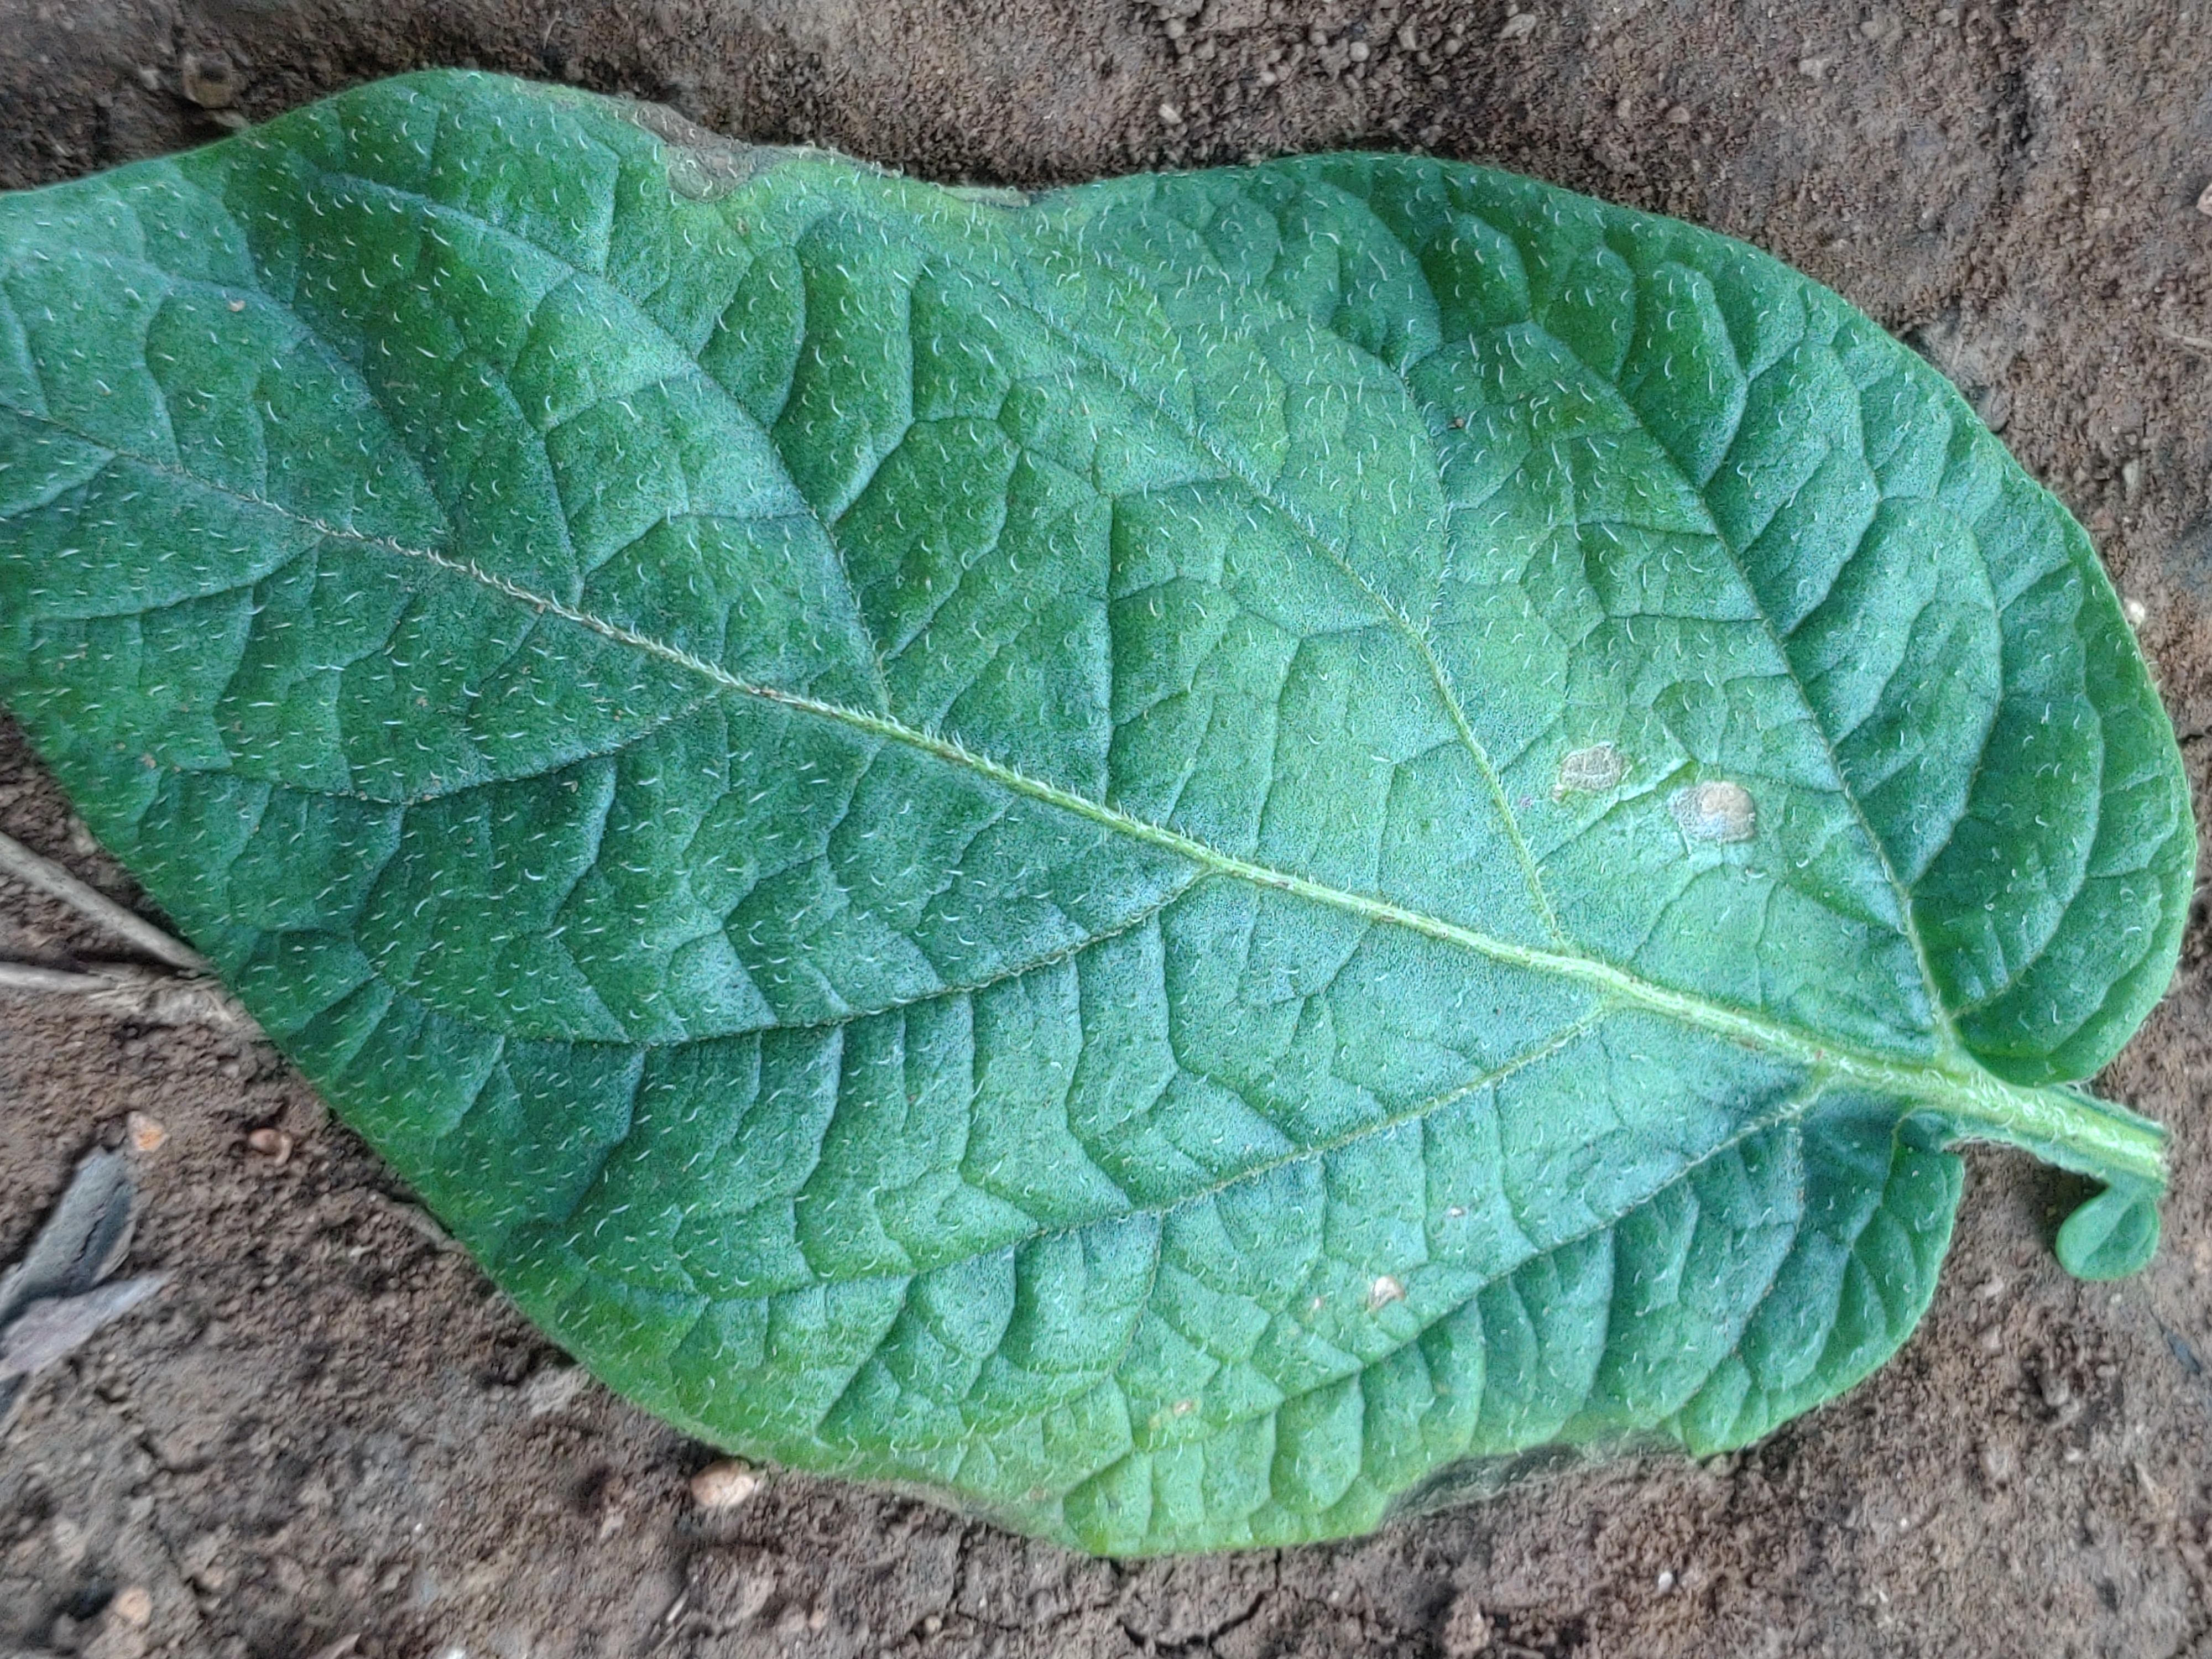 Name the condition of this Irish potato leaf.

early blight
